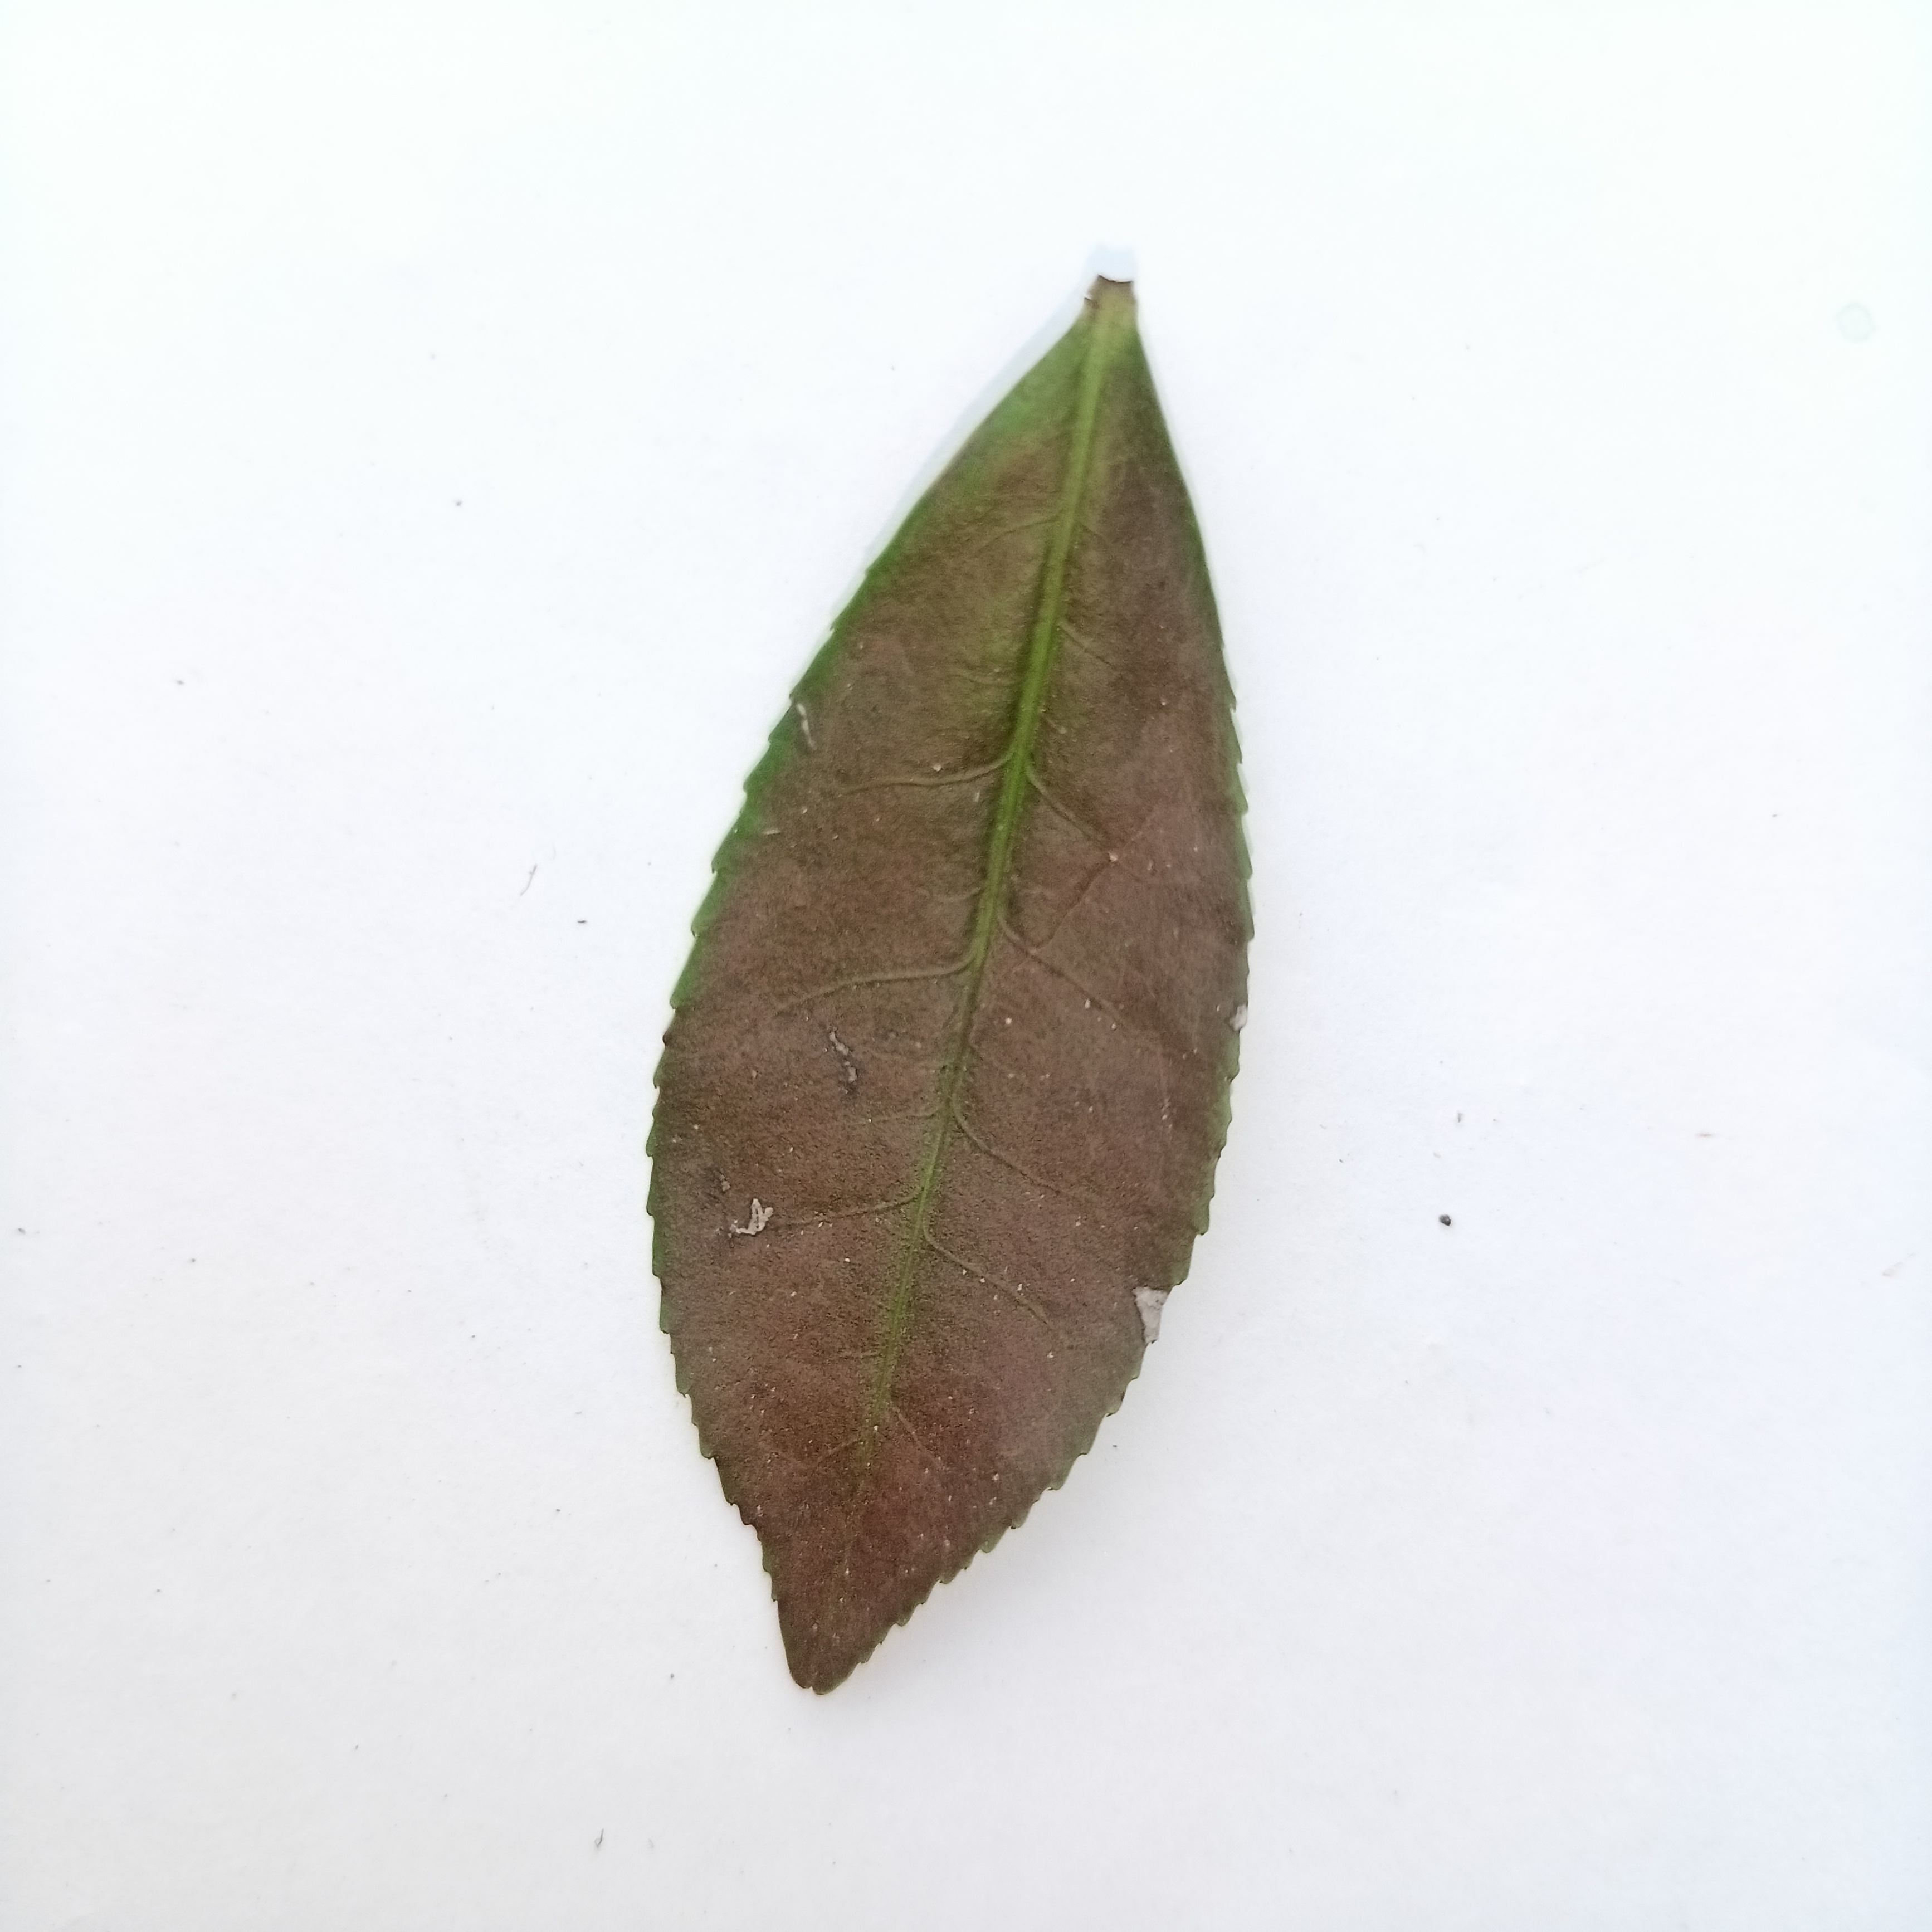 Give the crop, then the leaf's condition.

tea, red rust
